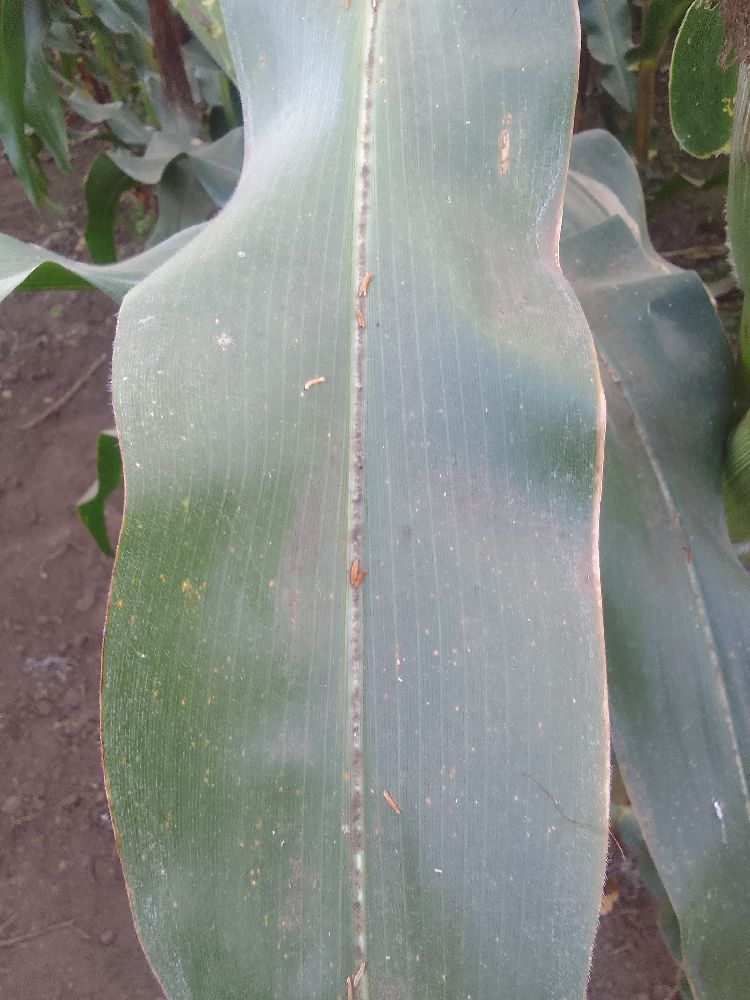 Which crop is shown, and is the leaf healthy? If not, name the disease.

maize, healthy
